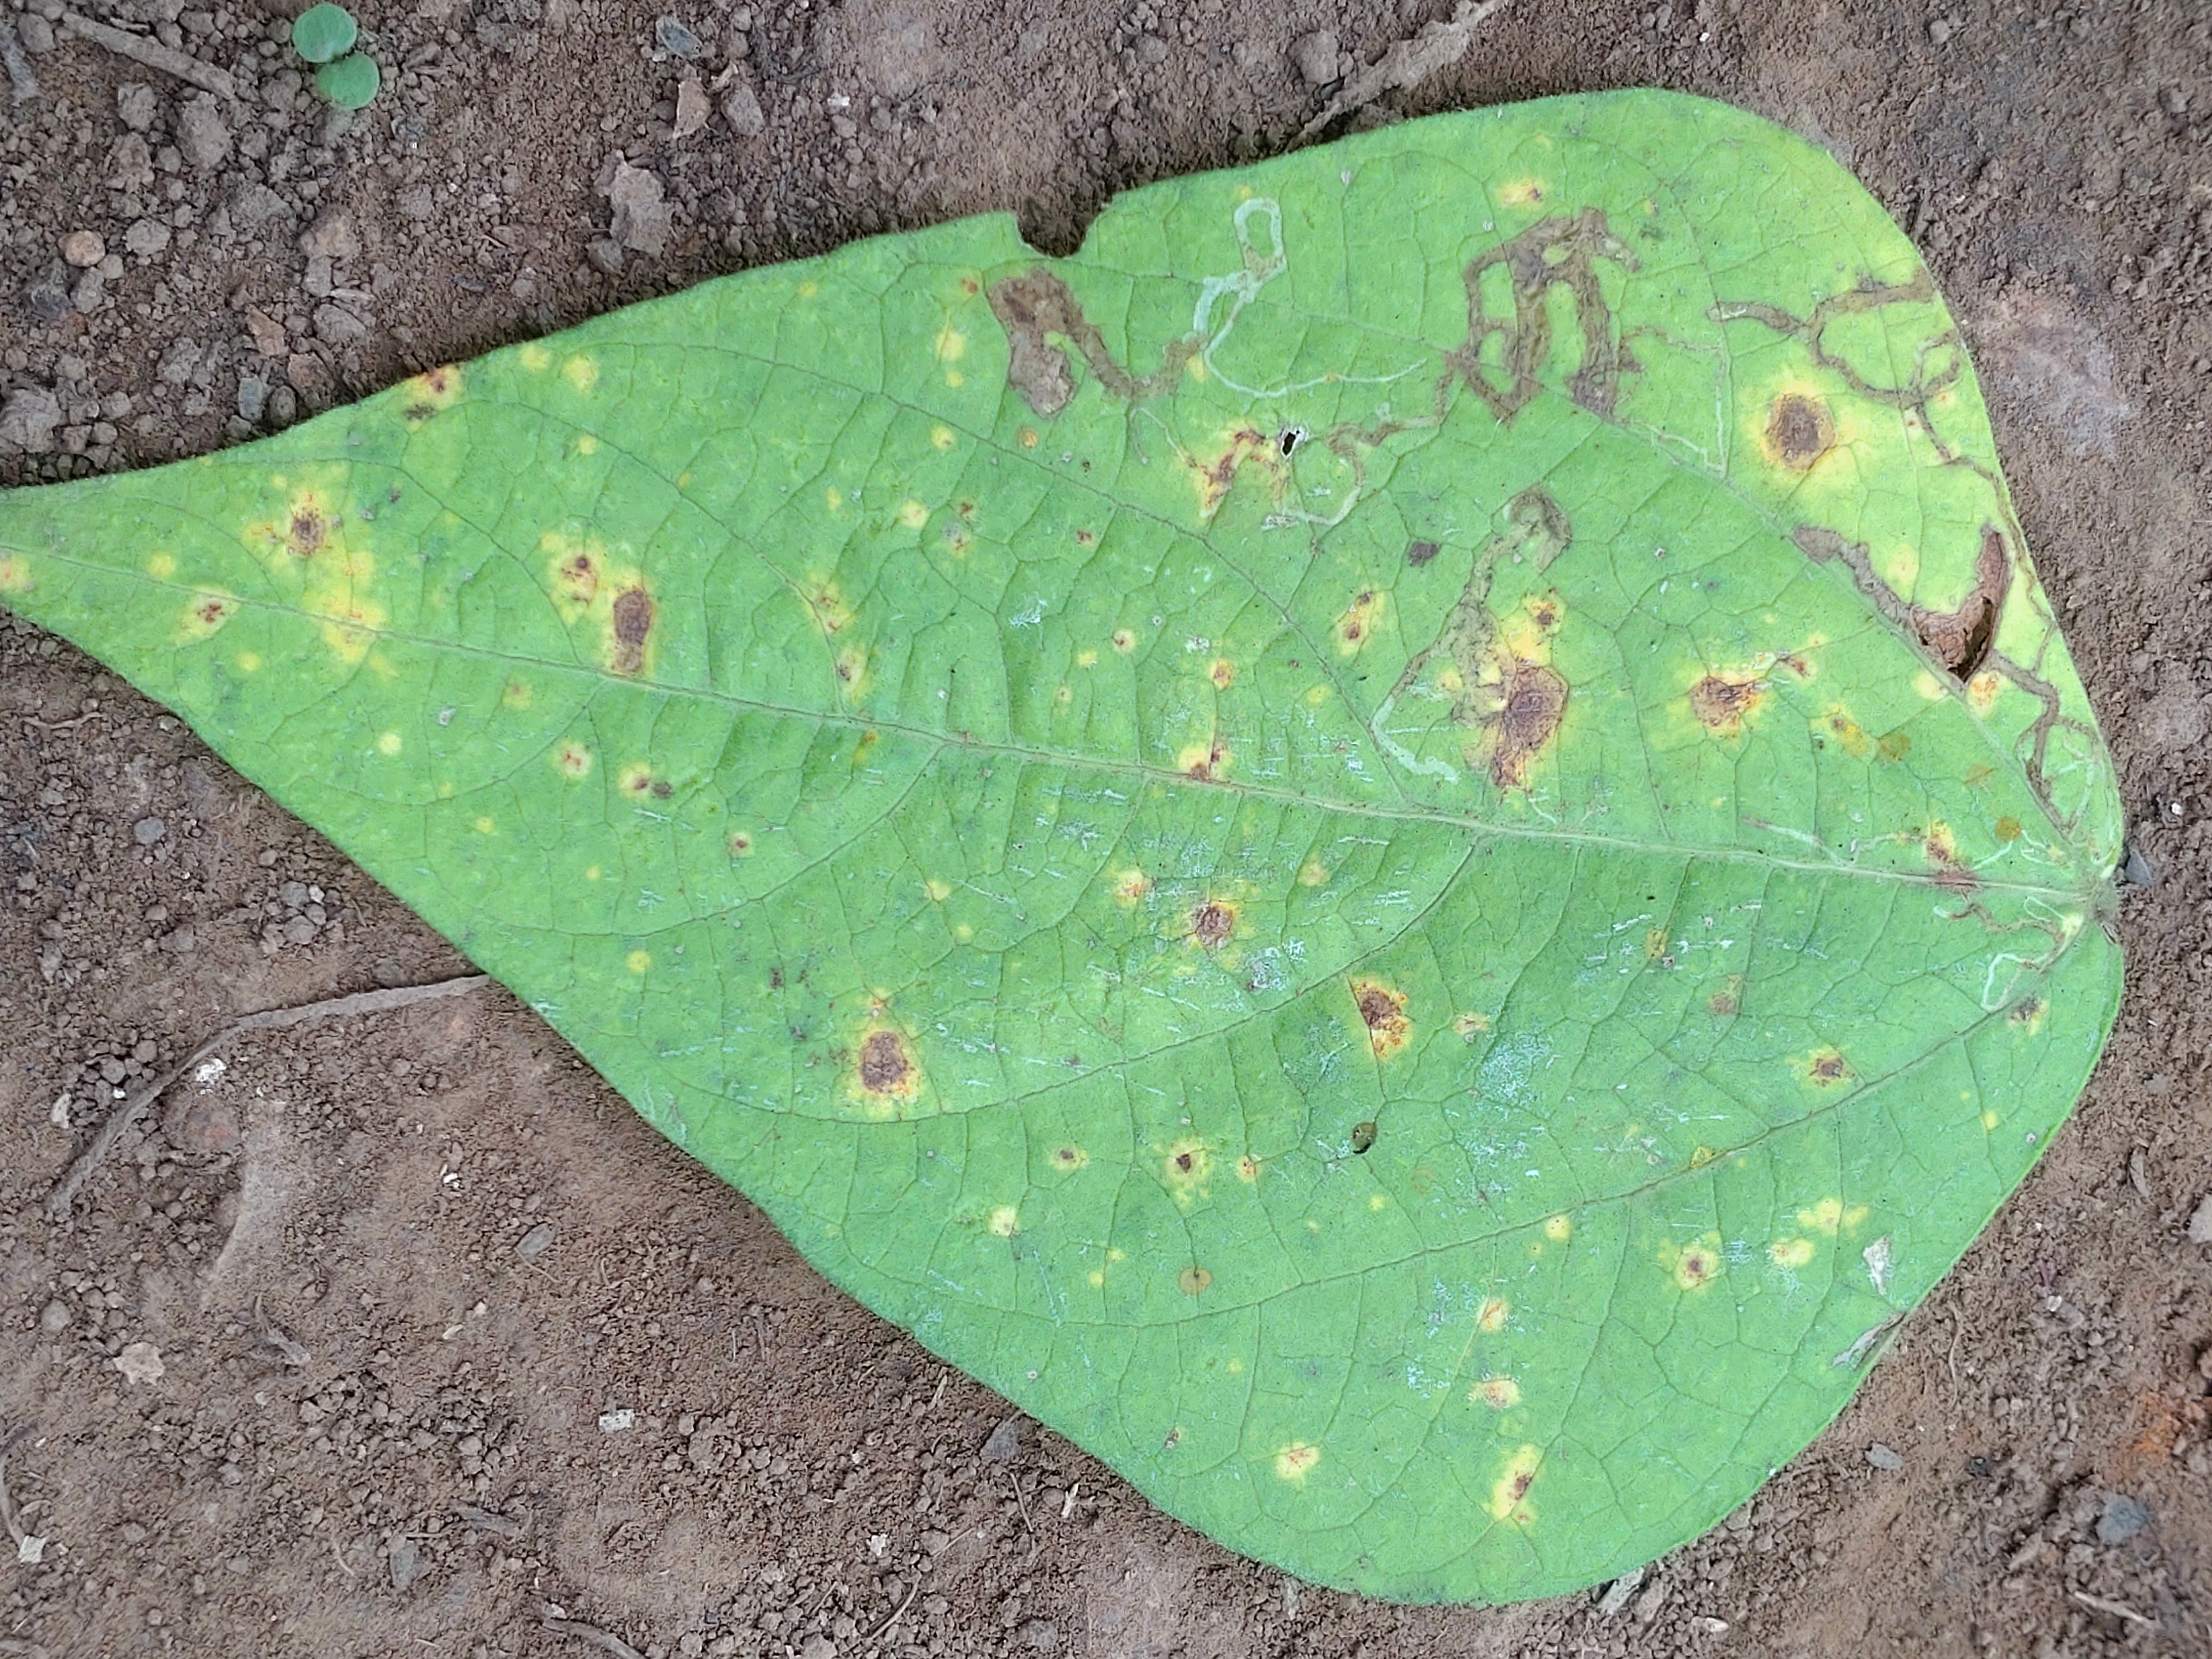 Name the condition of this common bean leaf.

rust
